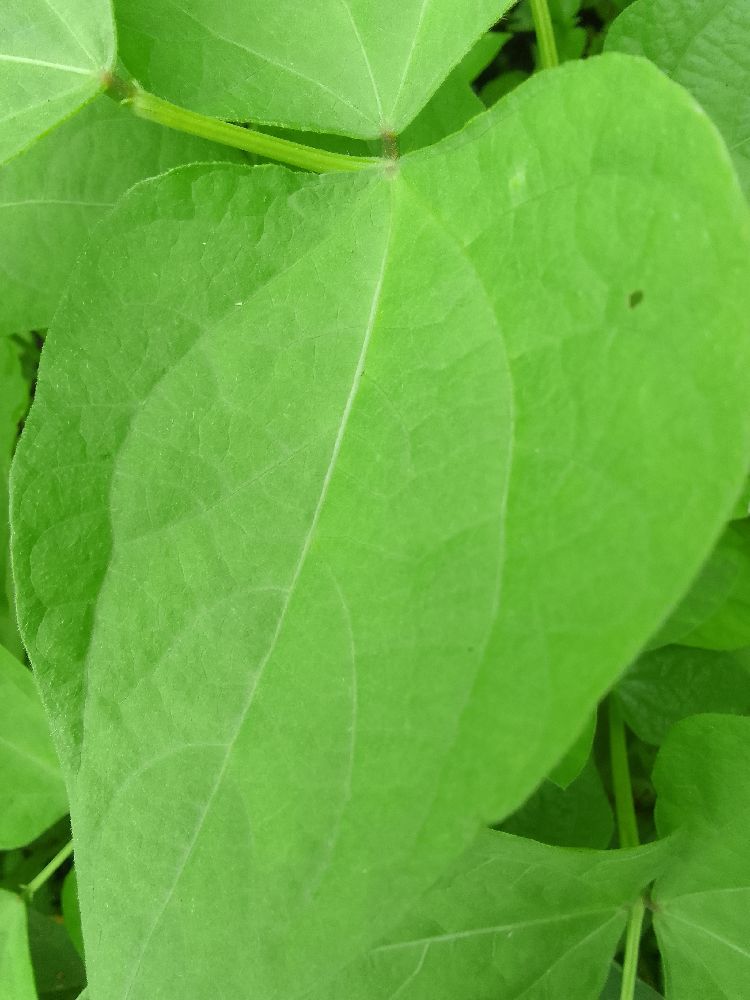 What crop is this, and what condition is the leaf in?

common bean, healthy
